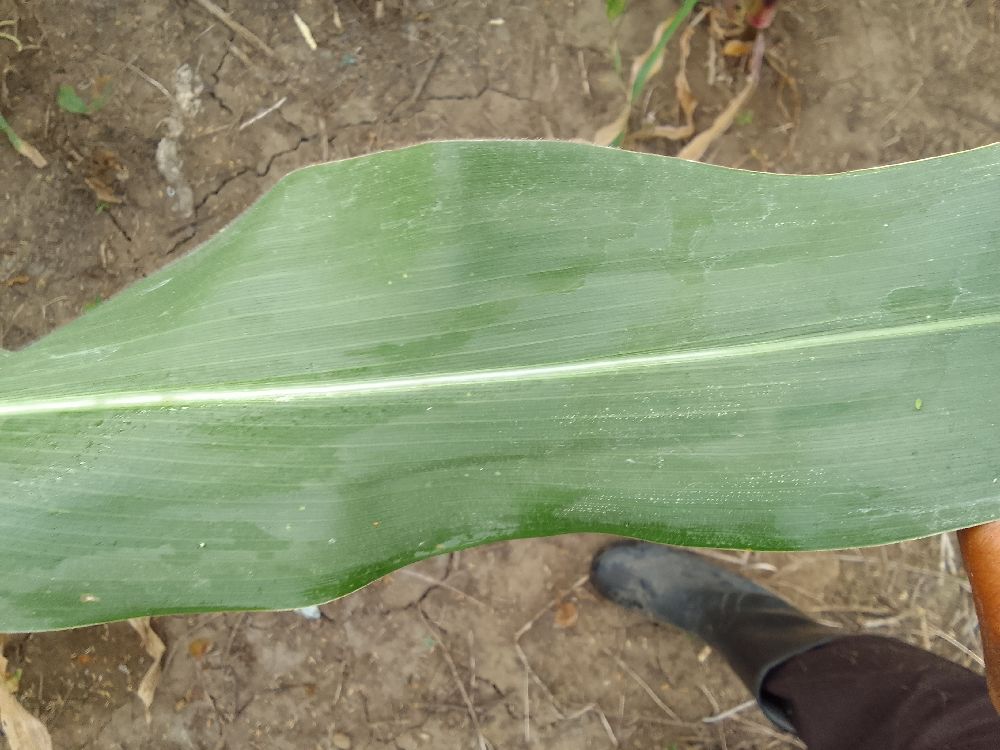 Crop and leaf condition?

maize, healthy
